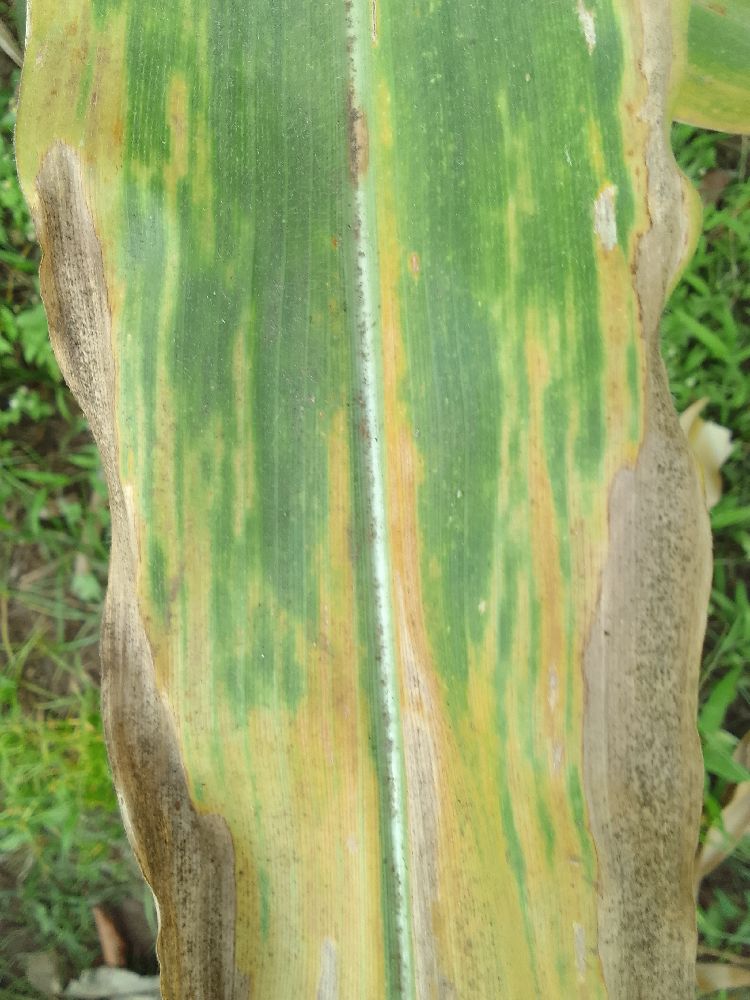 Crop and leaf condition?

maize, maize lethal necrosis
